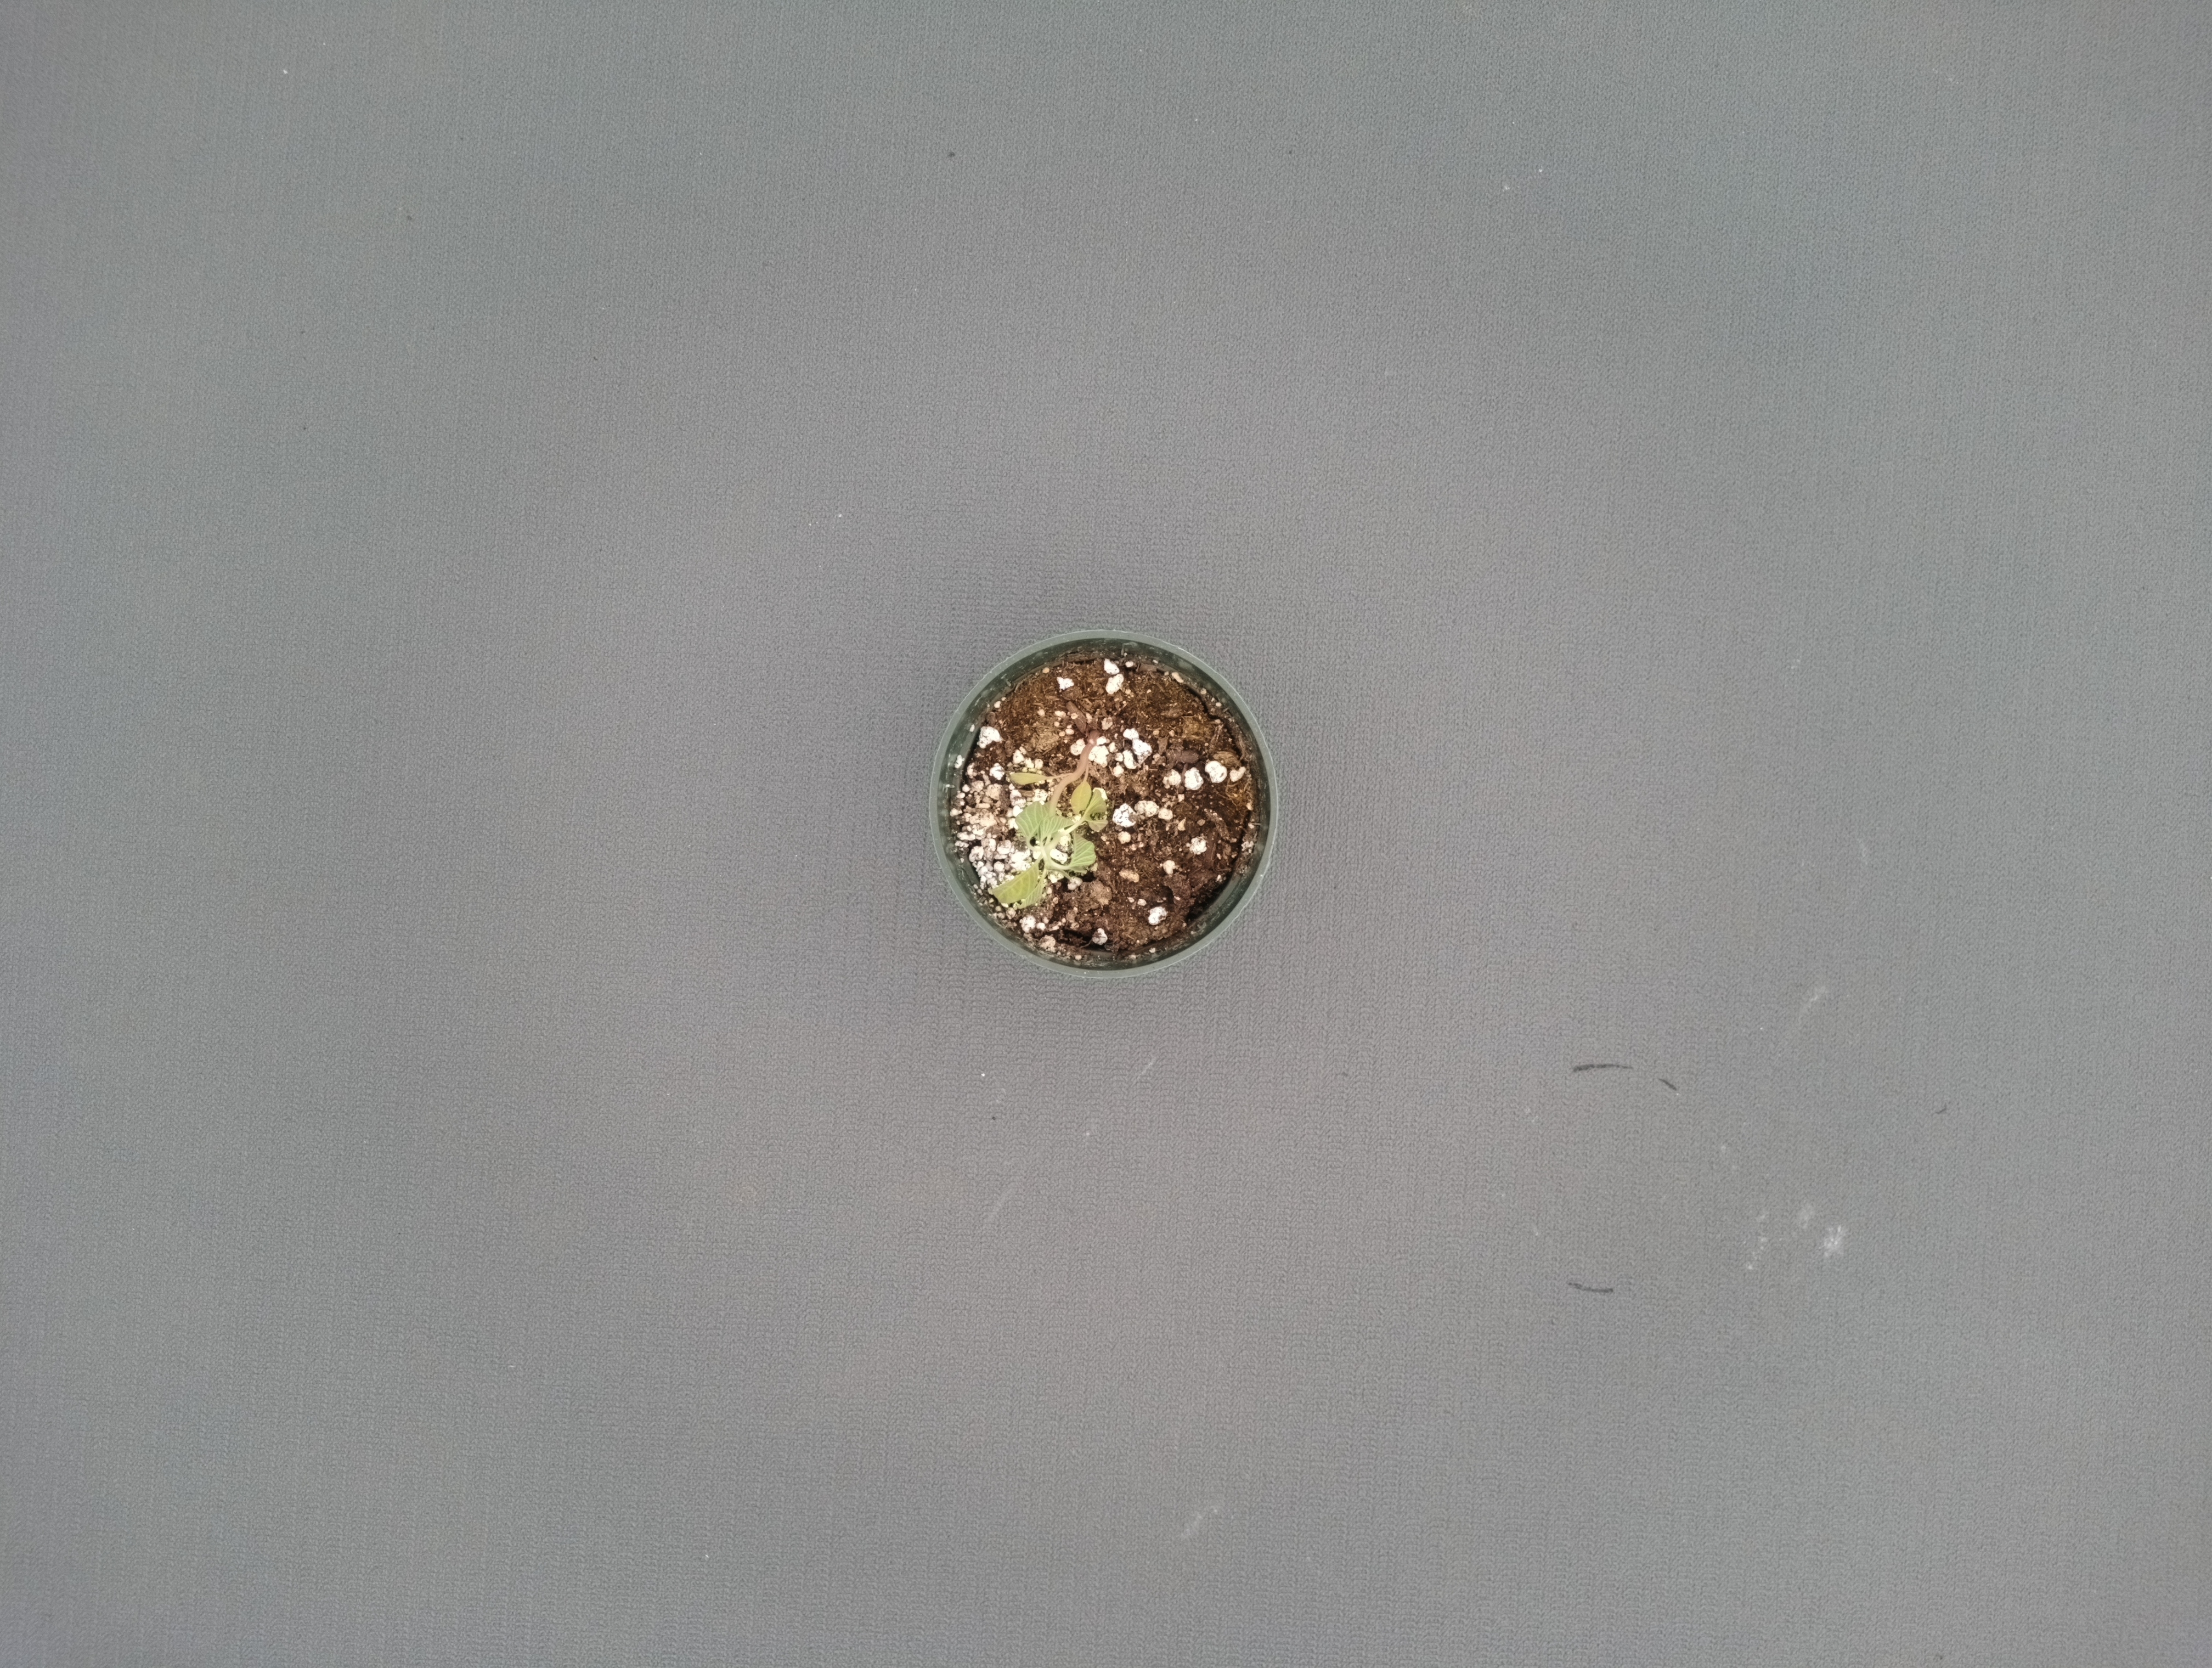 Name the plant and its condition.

waterhemp, epinasty
